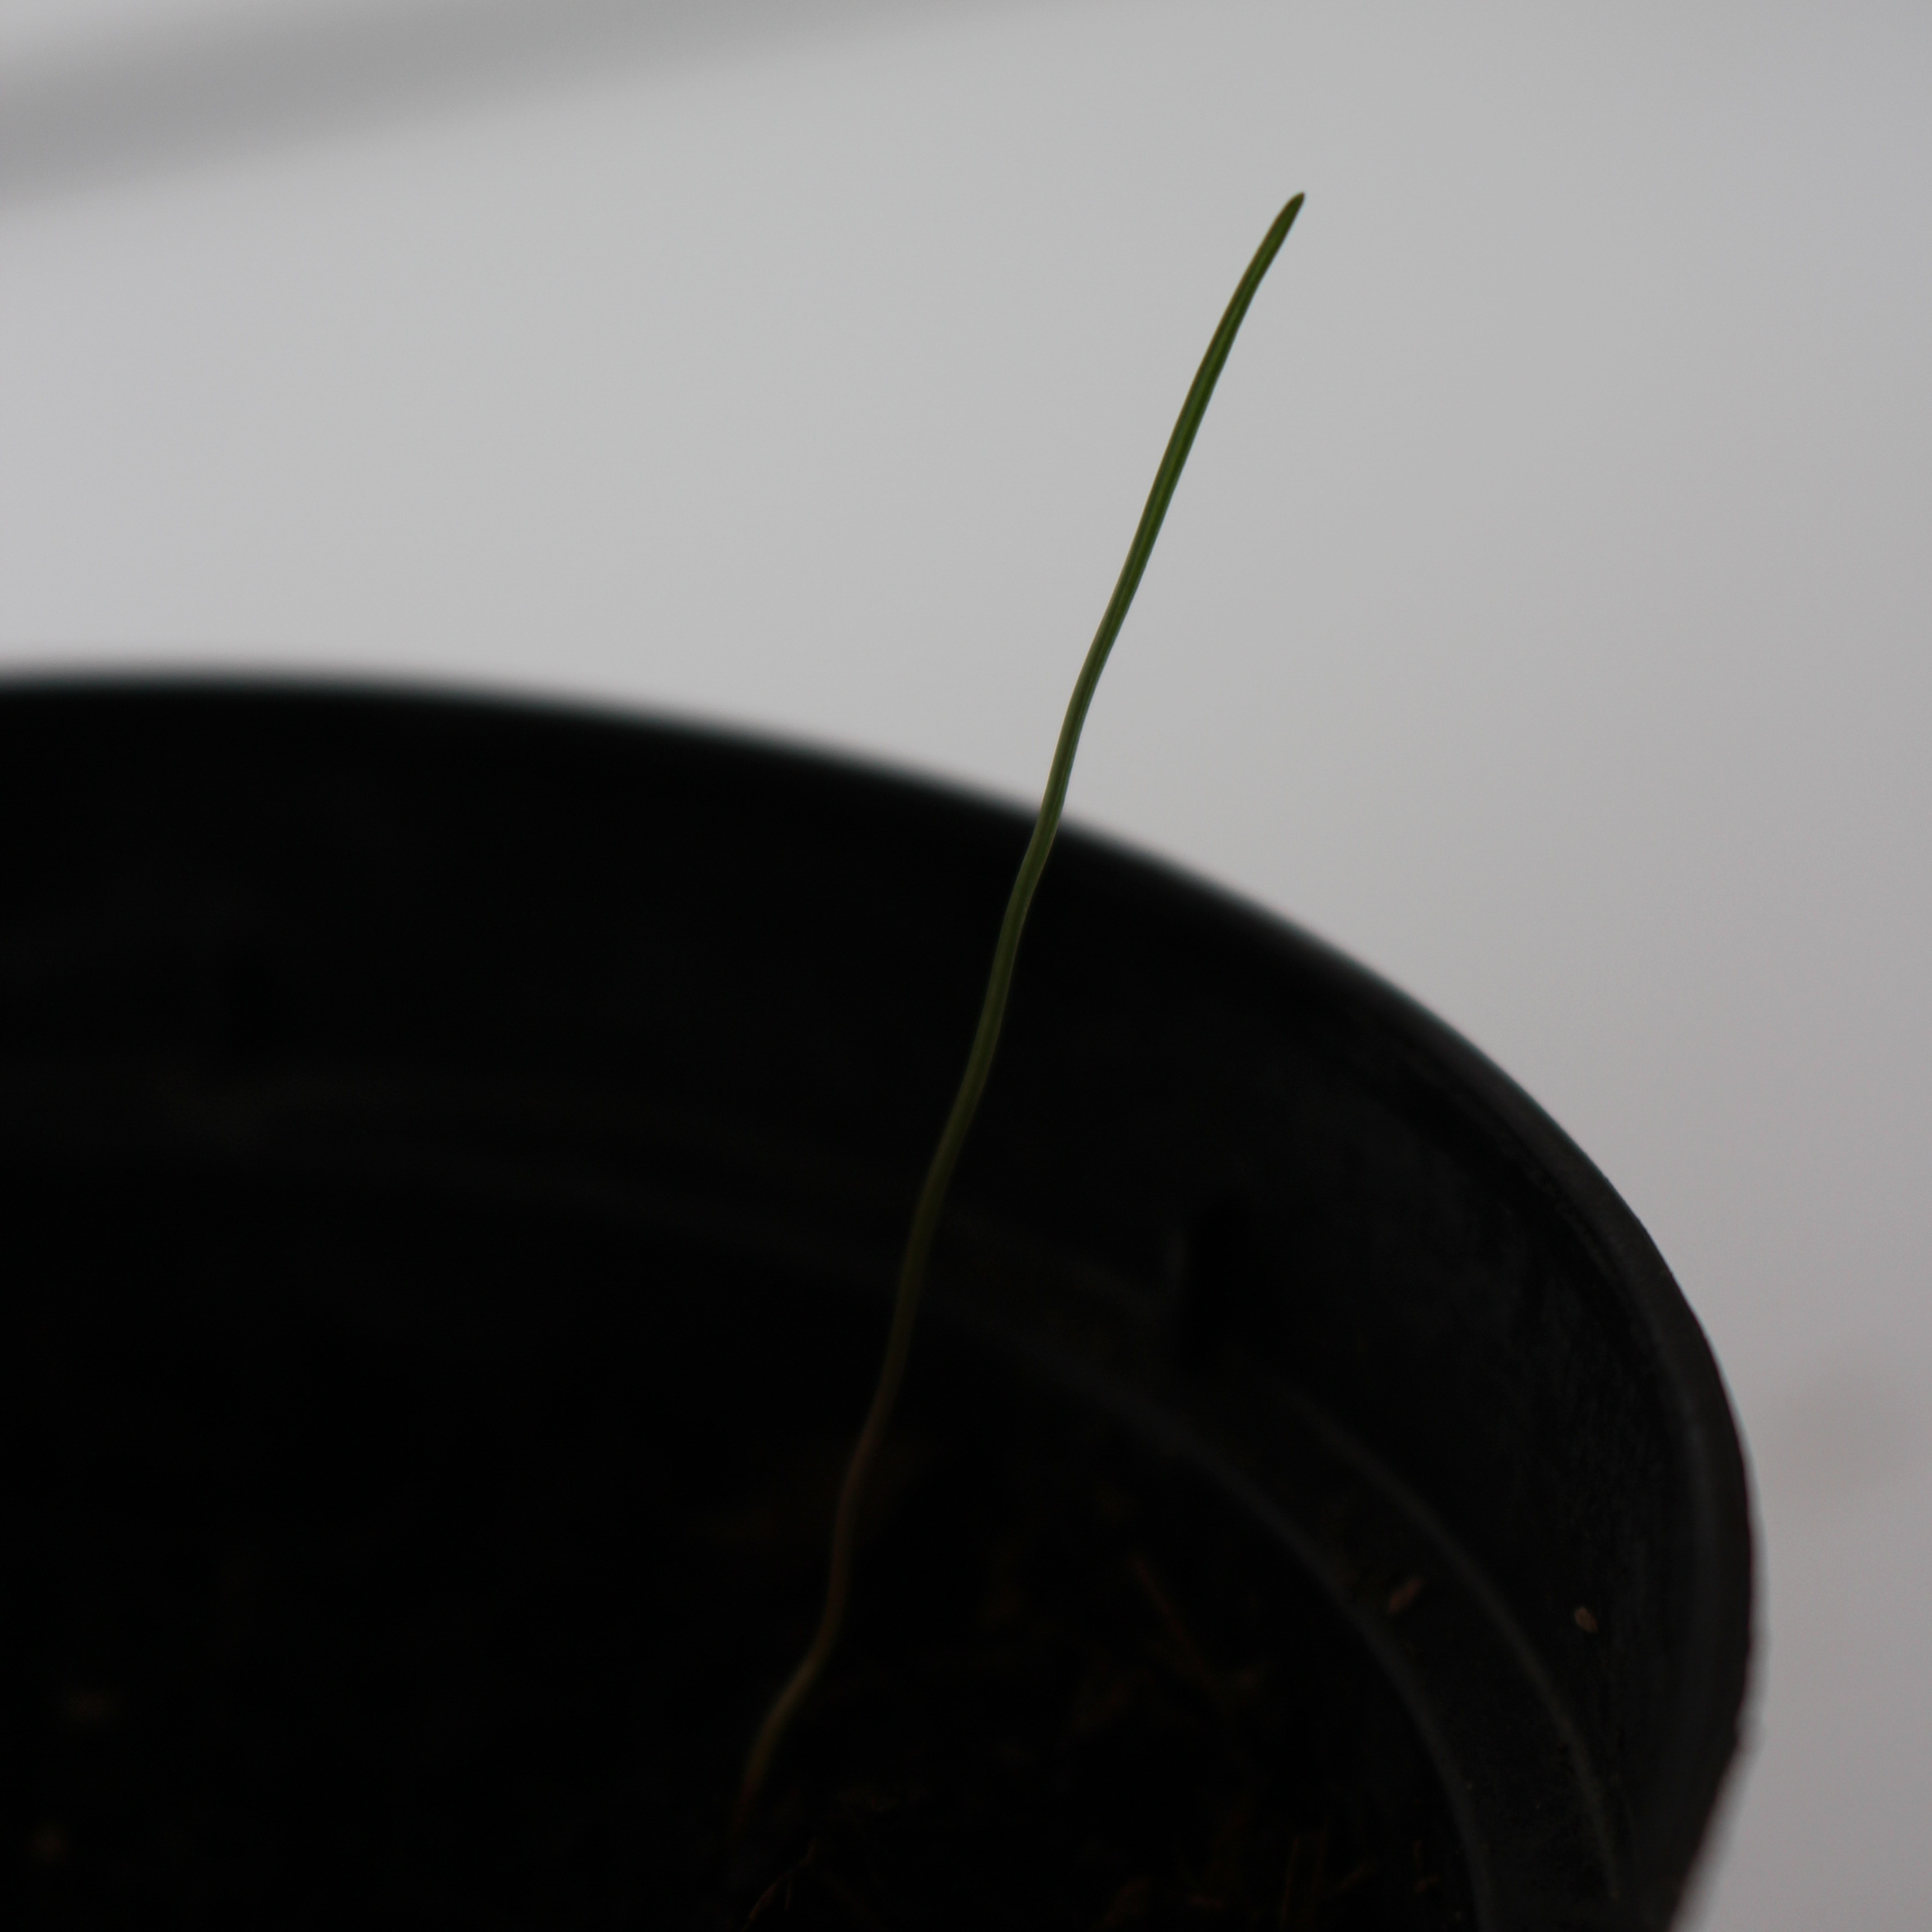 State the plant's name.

Lolium multiflorum
